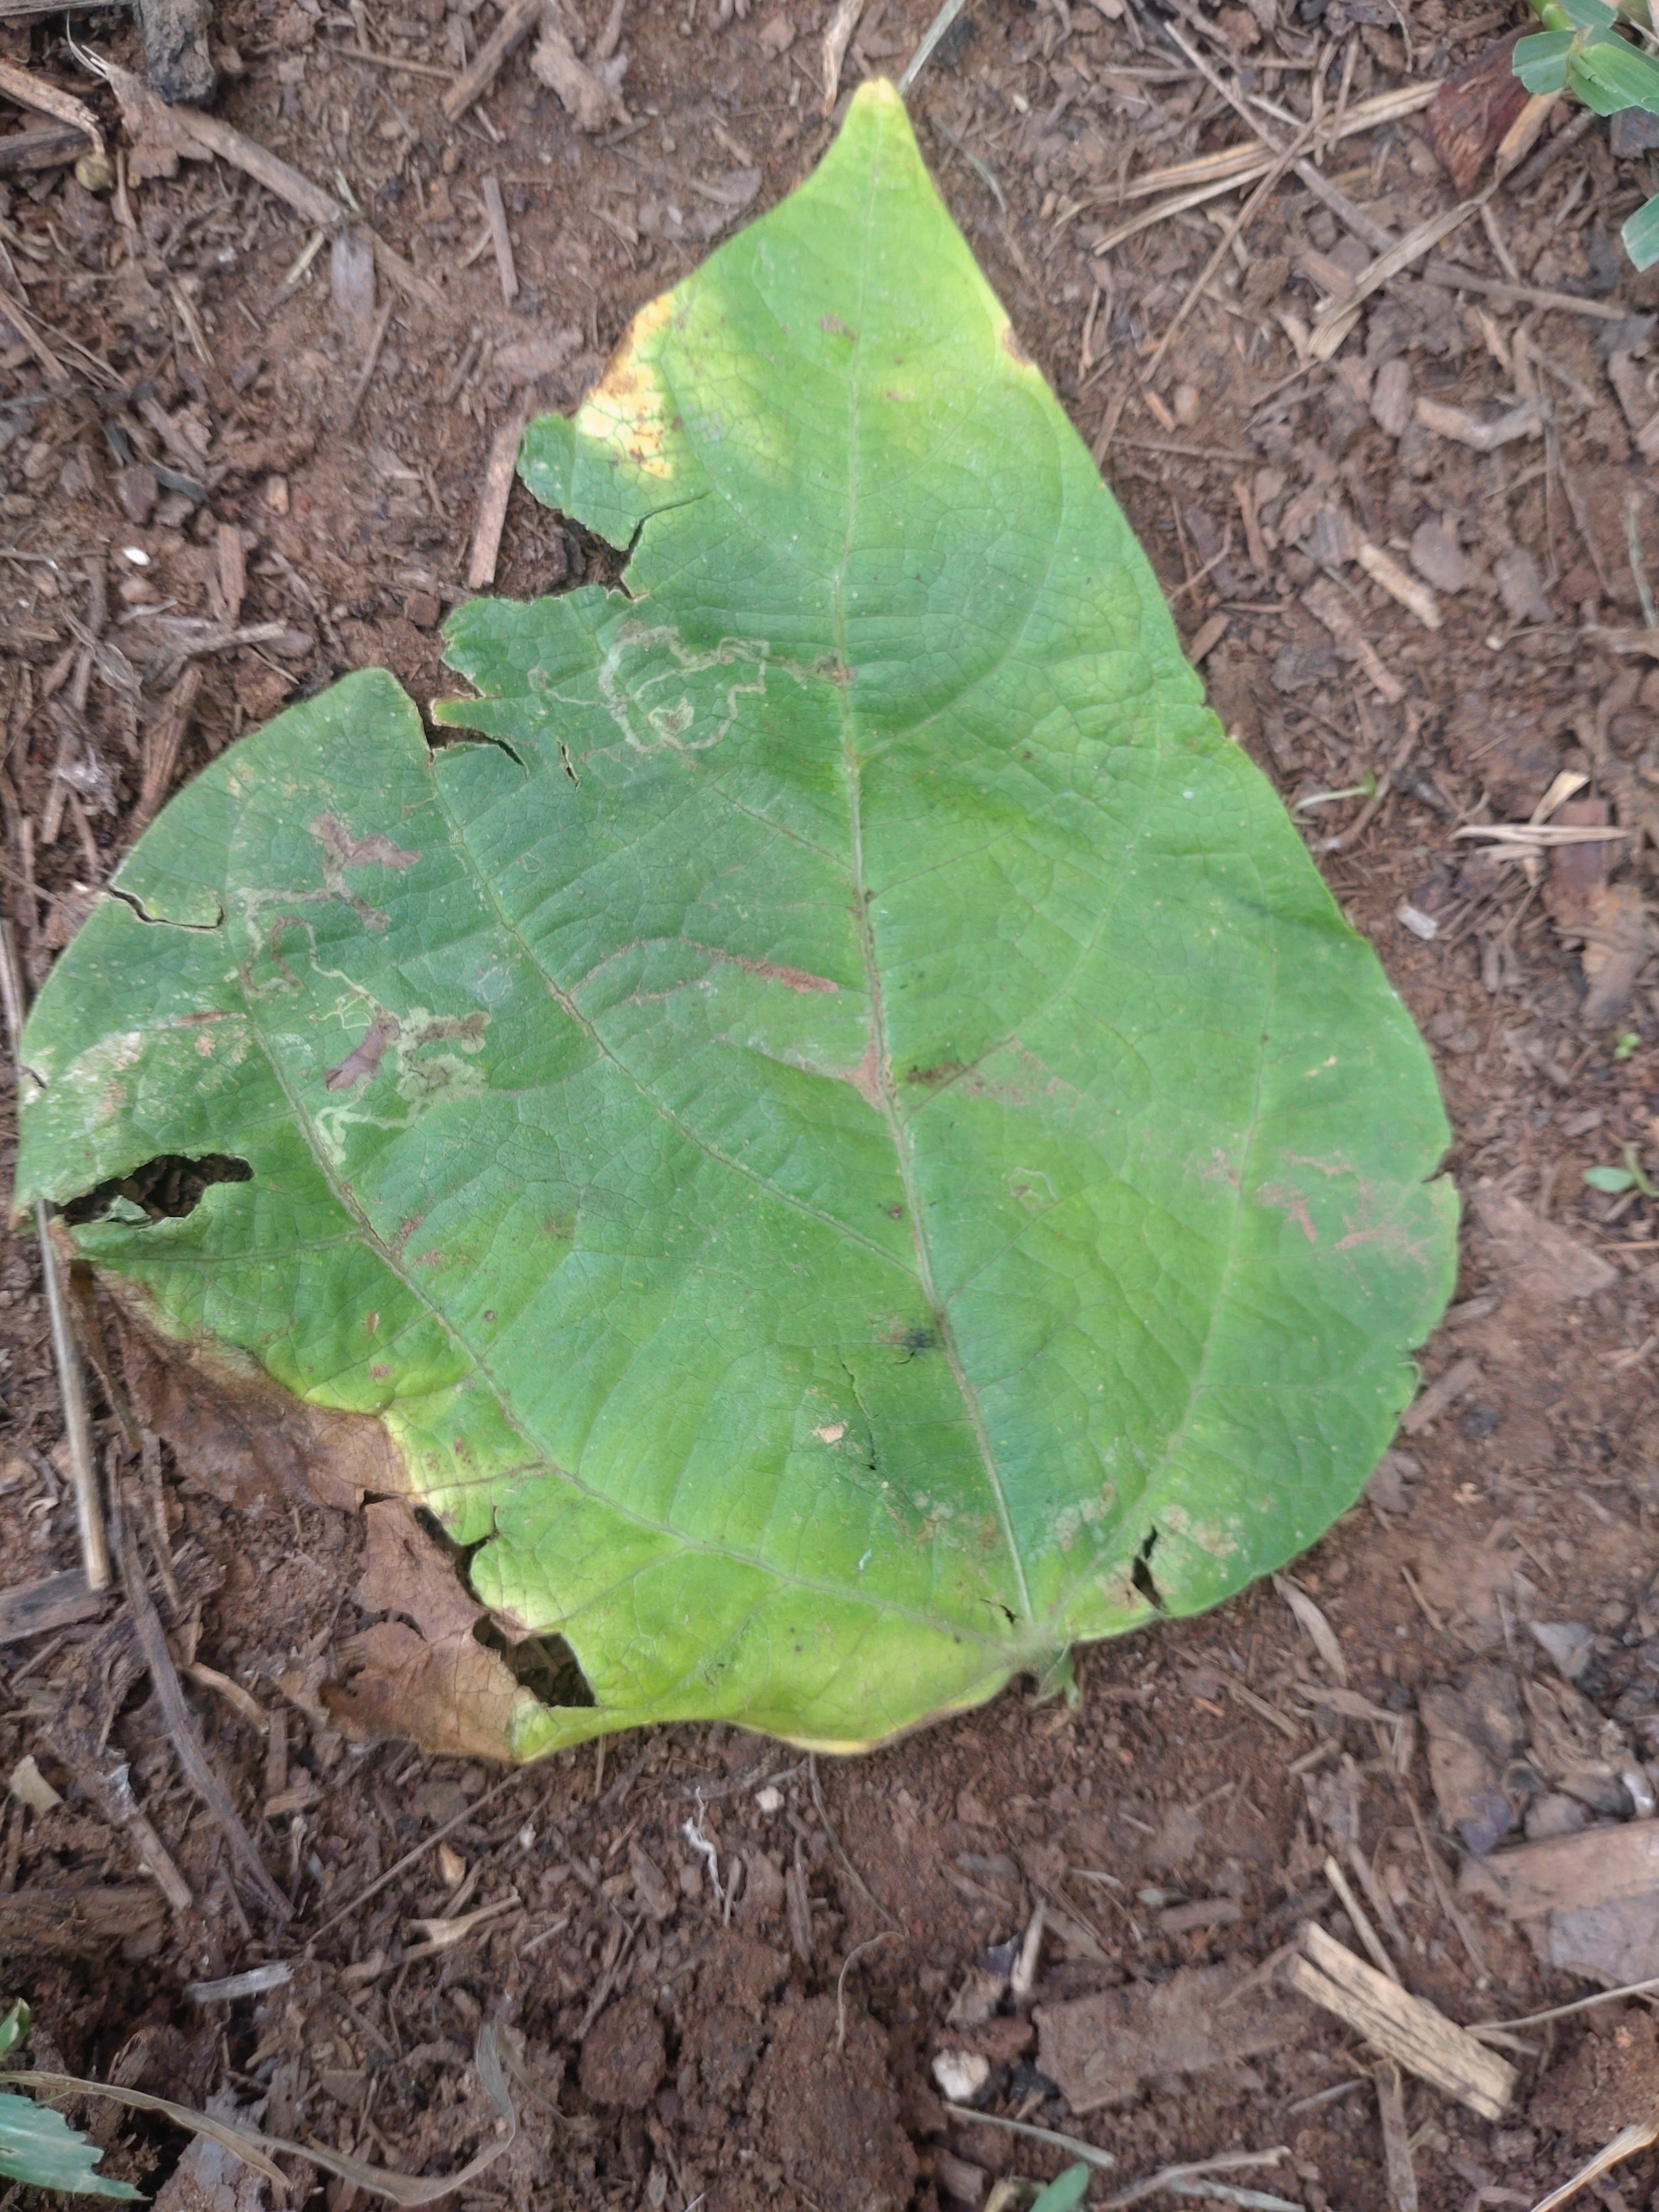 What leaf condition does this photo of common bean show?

anthracnose
